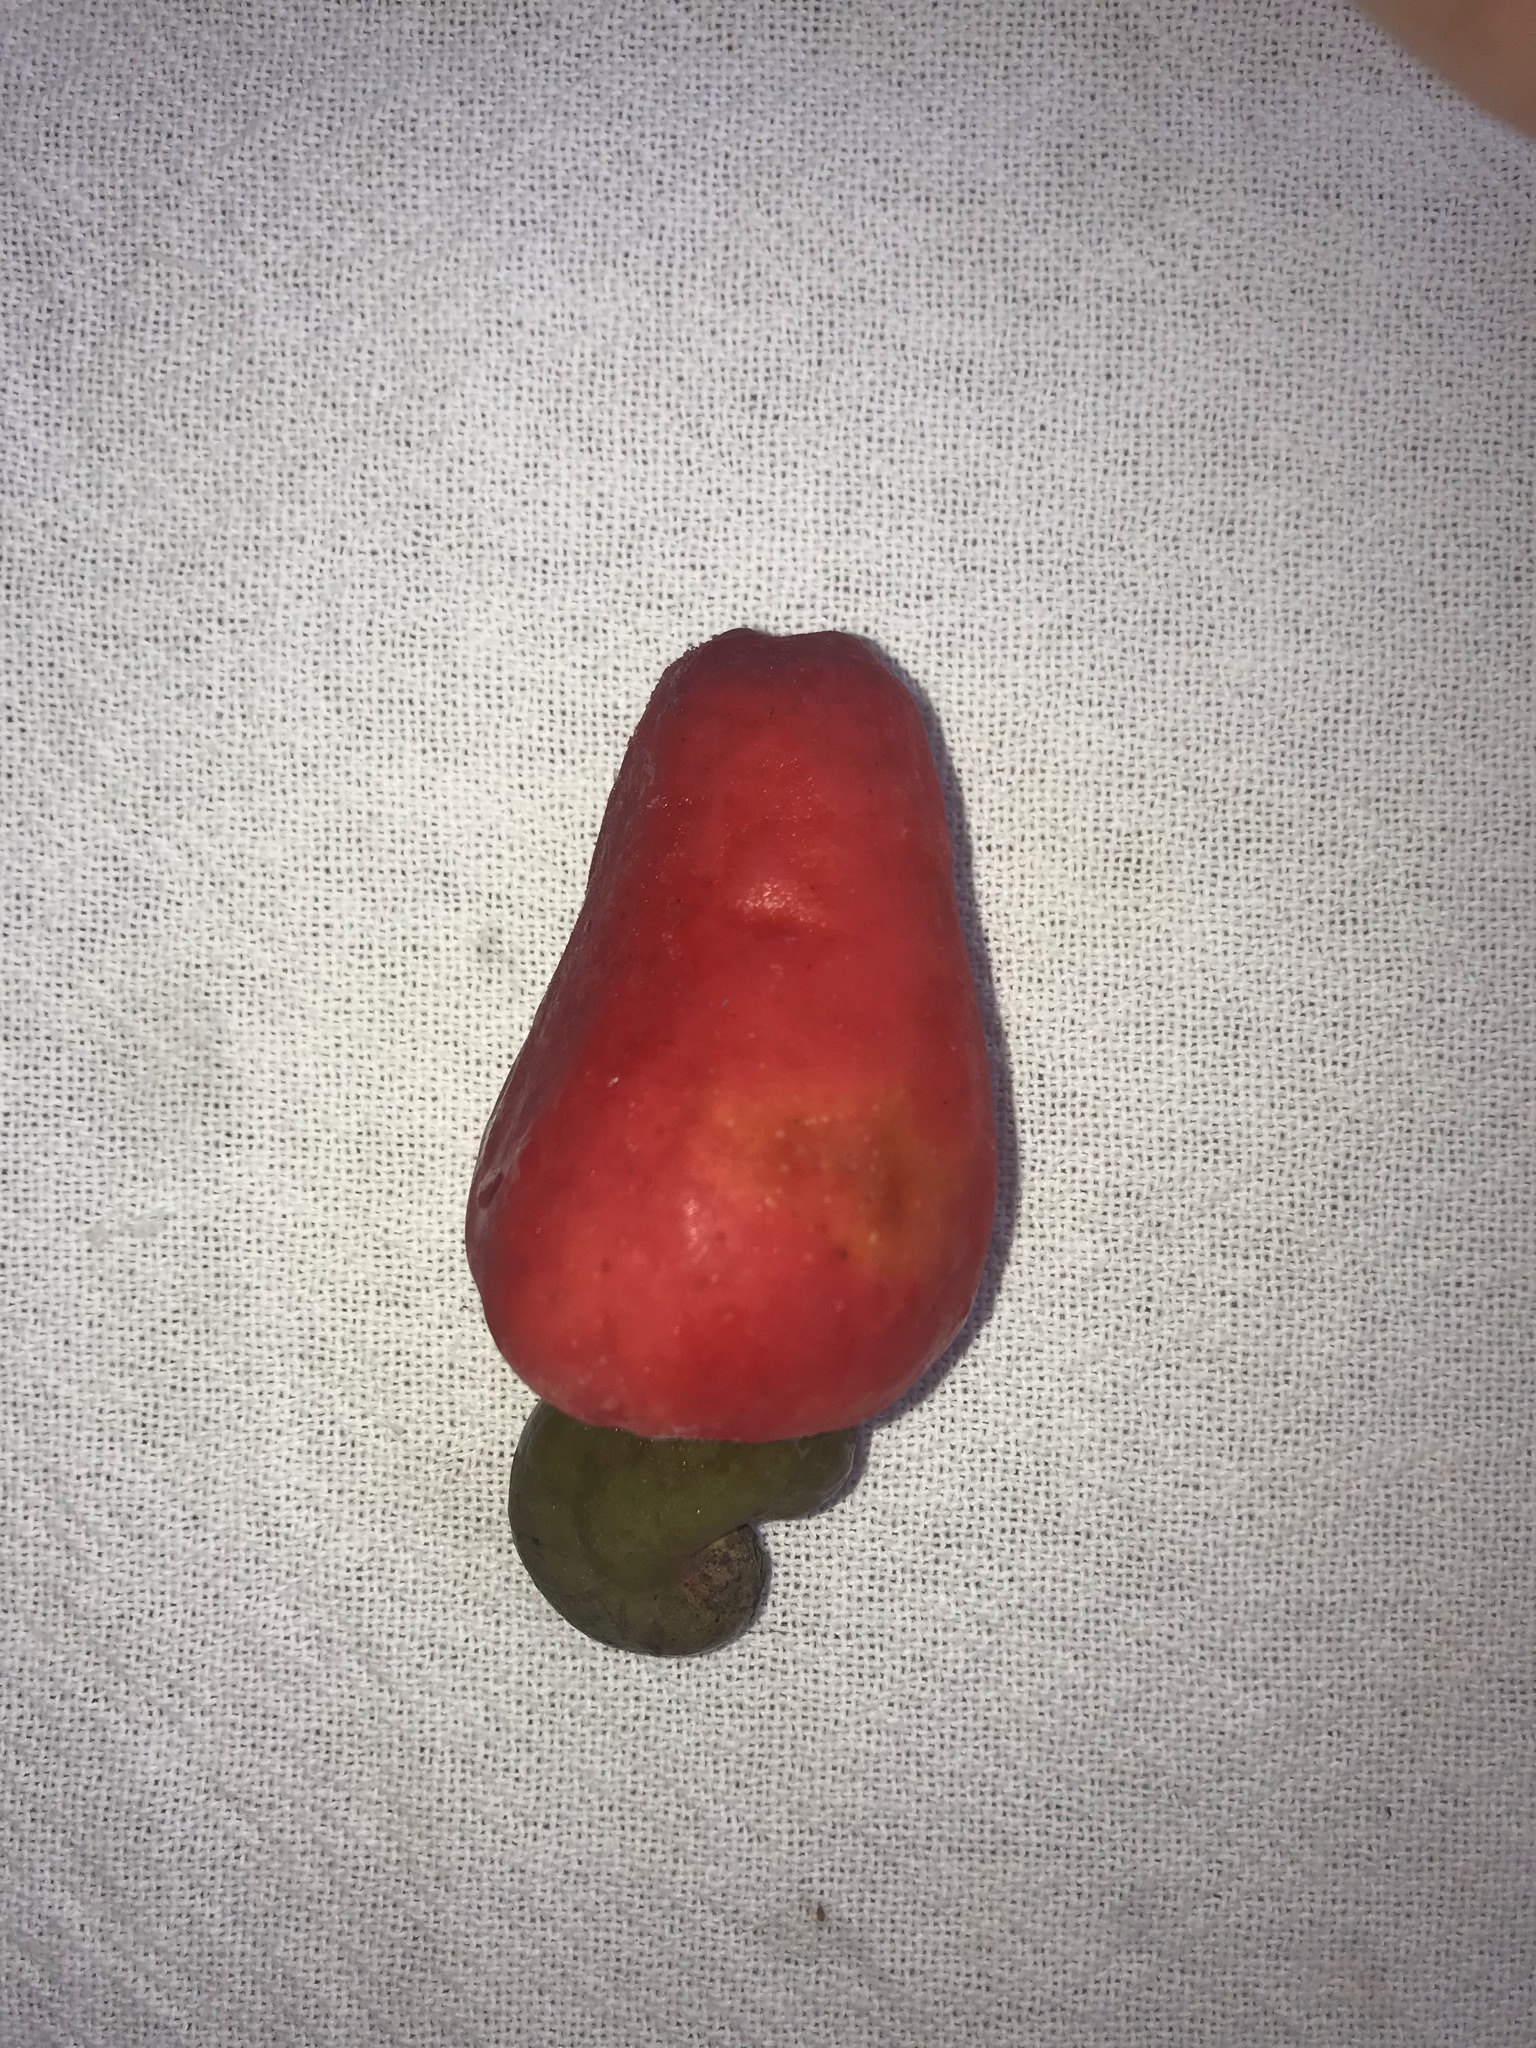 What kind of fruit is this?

caju vermelho
